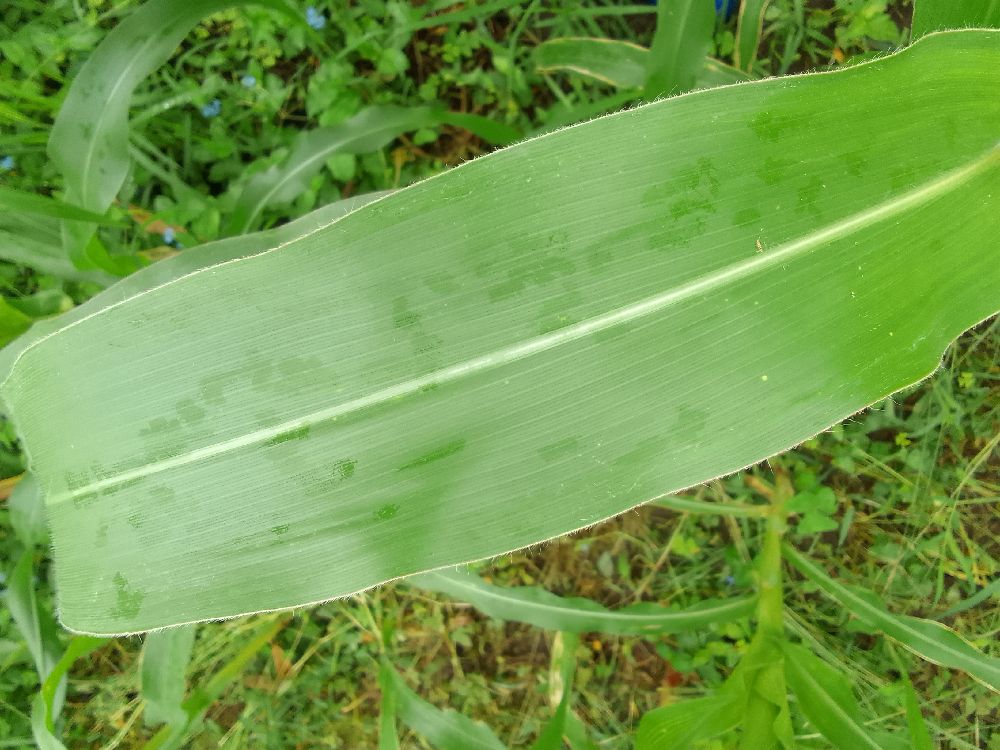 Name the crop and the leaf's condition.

maize, healthy
